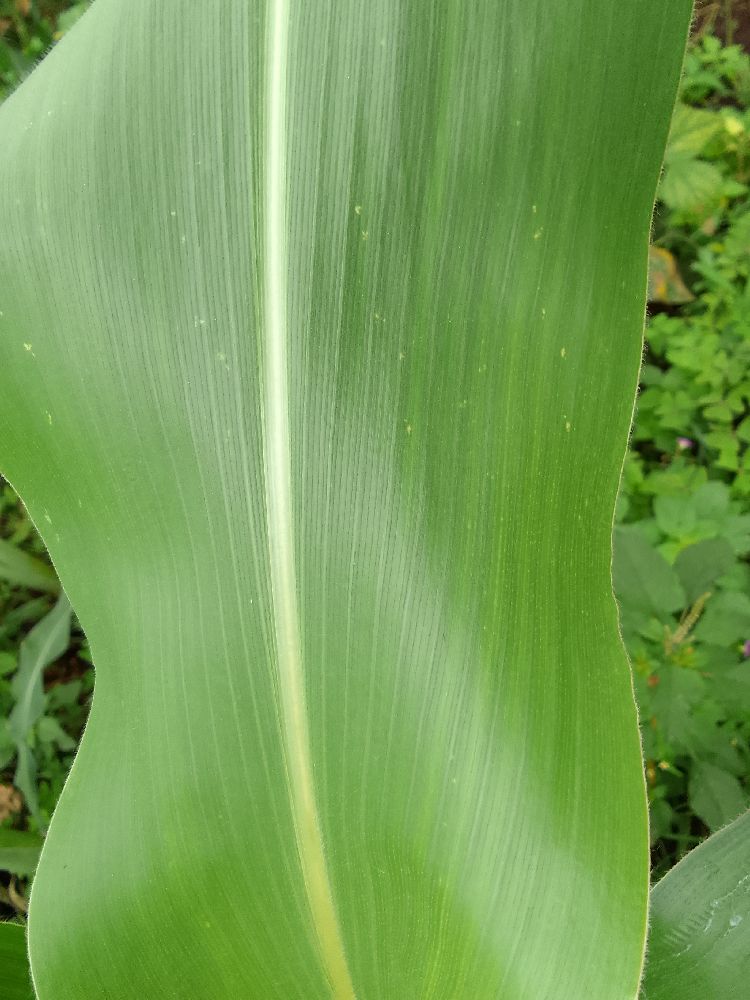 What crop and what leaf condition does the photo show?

maize, healthy
